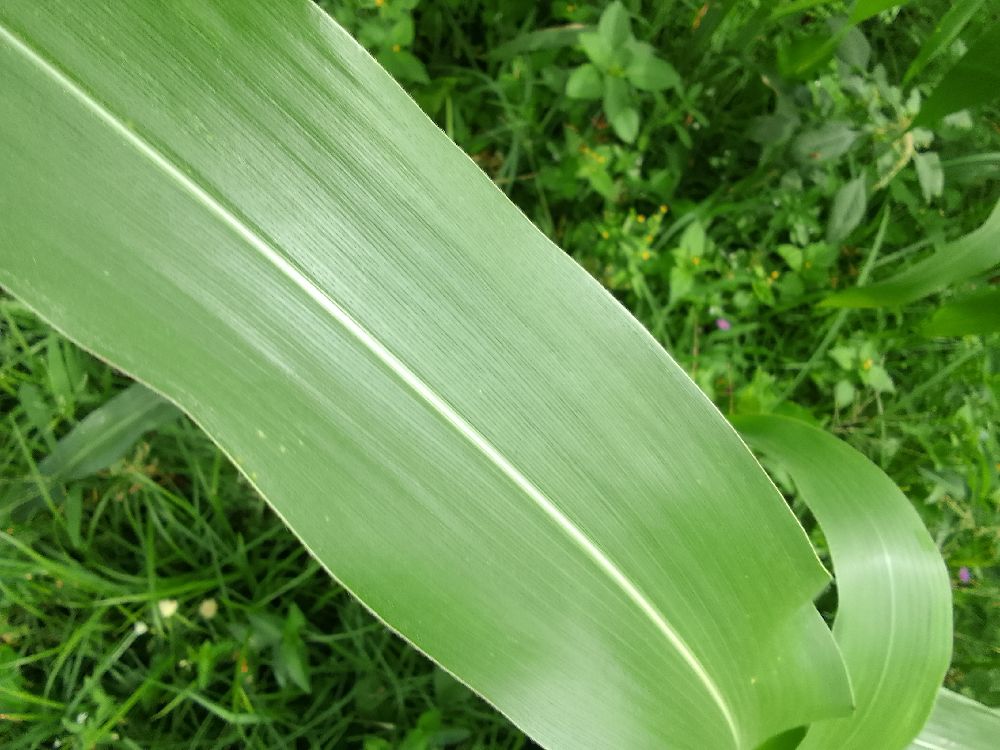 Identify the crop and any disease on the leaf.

maize, healthy
